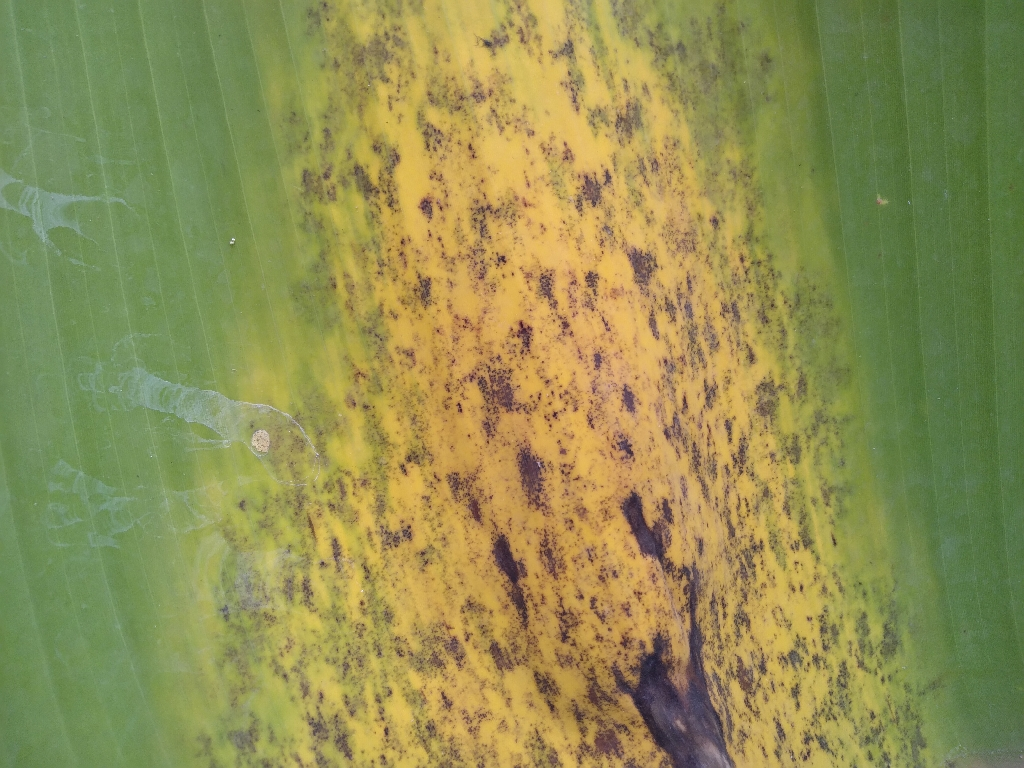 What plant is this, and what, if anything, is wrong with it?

banana, black sigatoka
